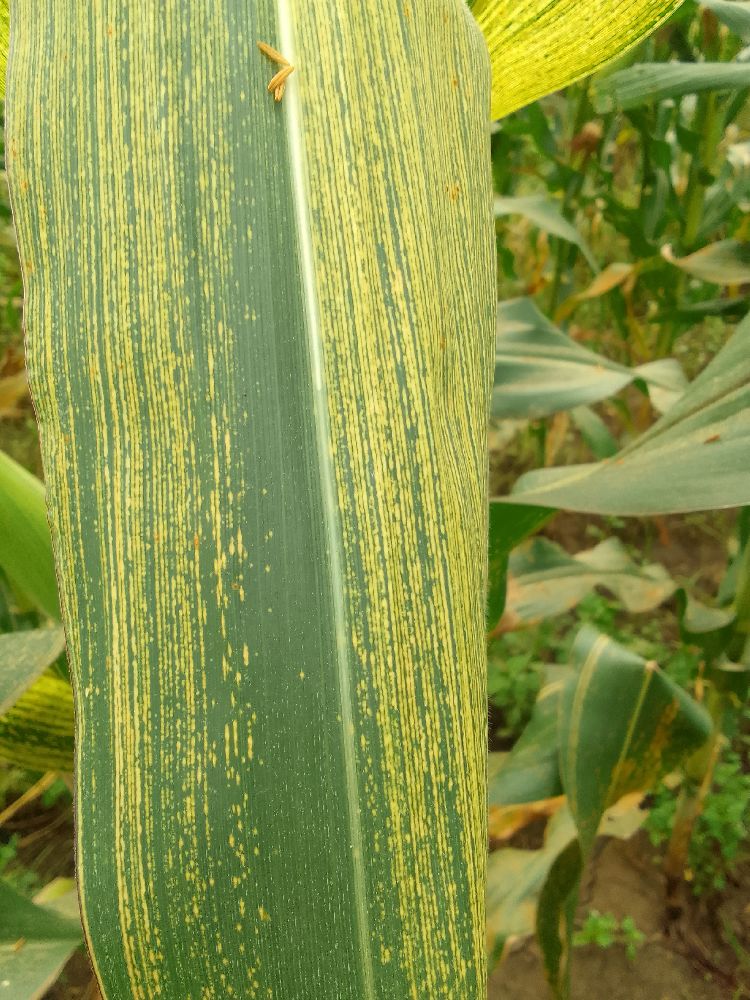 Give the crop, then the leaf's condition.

maize, maize streak virus
